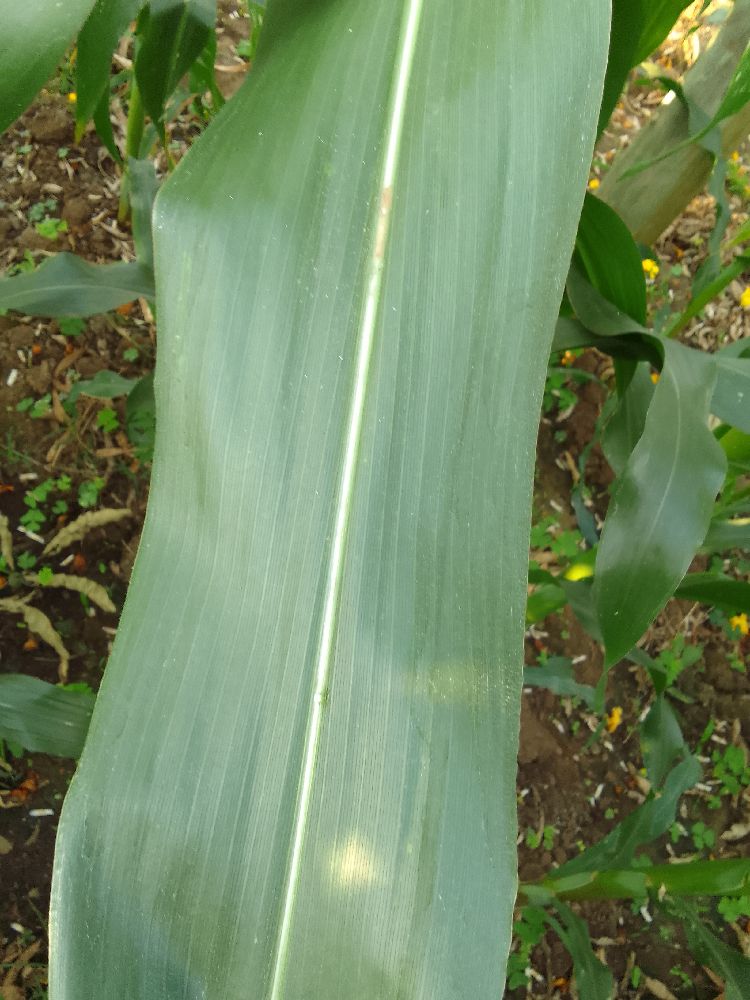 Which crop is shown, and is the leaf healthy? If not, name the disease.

maize, healthy
